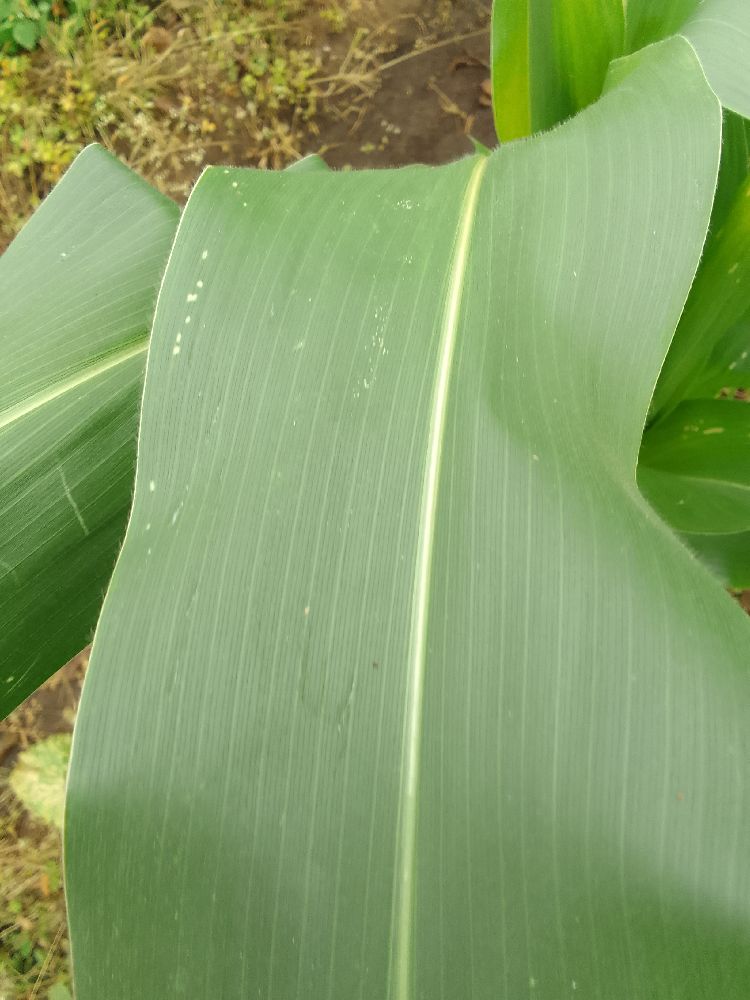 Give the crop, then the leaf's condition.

maize, healthy
